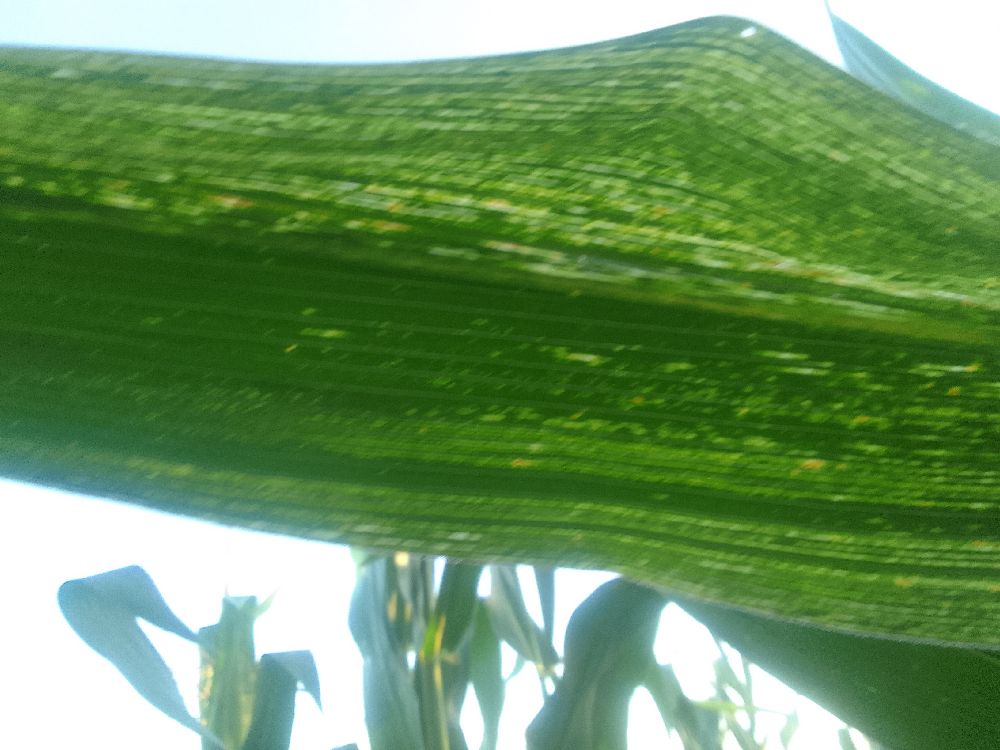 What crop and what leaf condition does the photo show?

maize, maize streak virus
